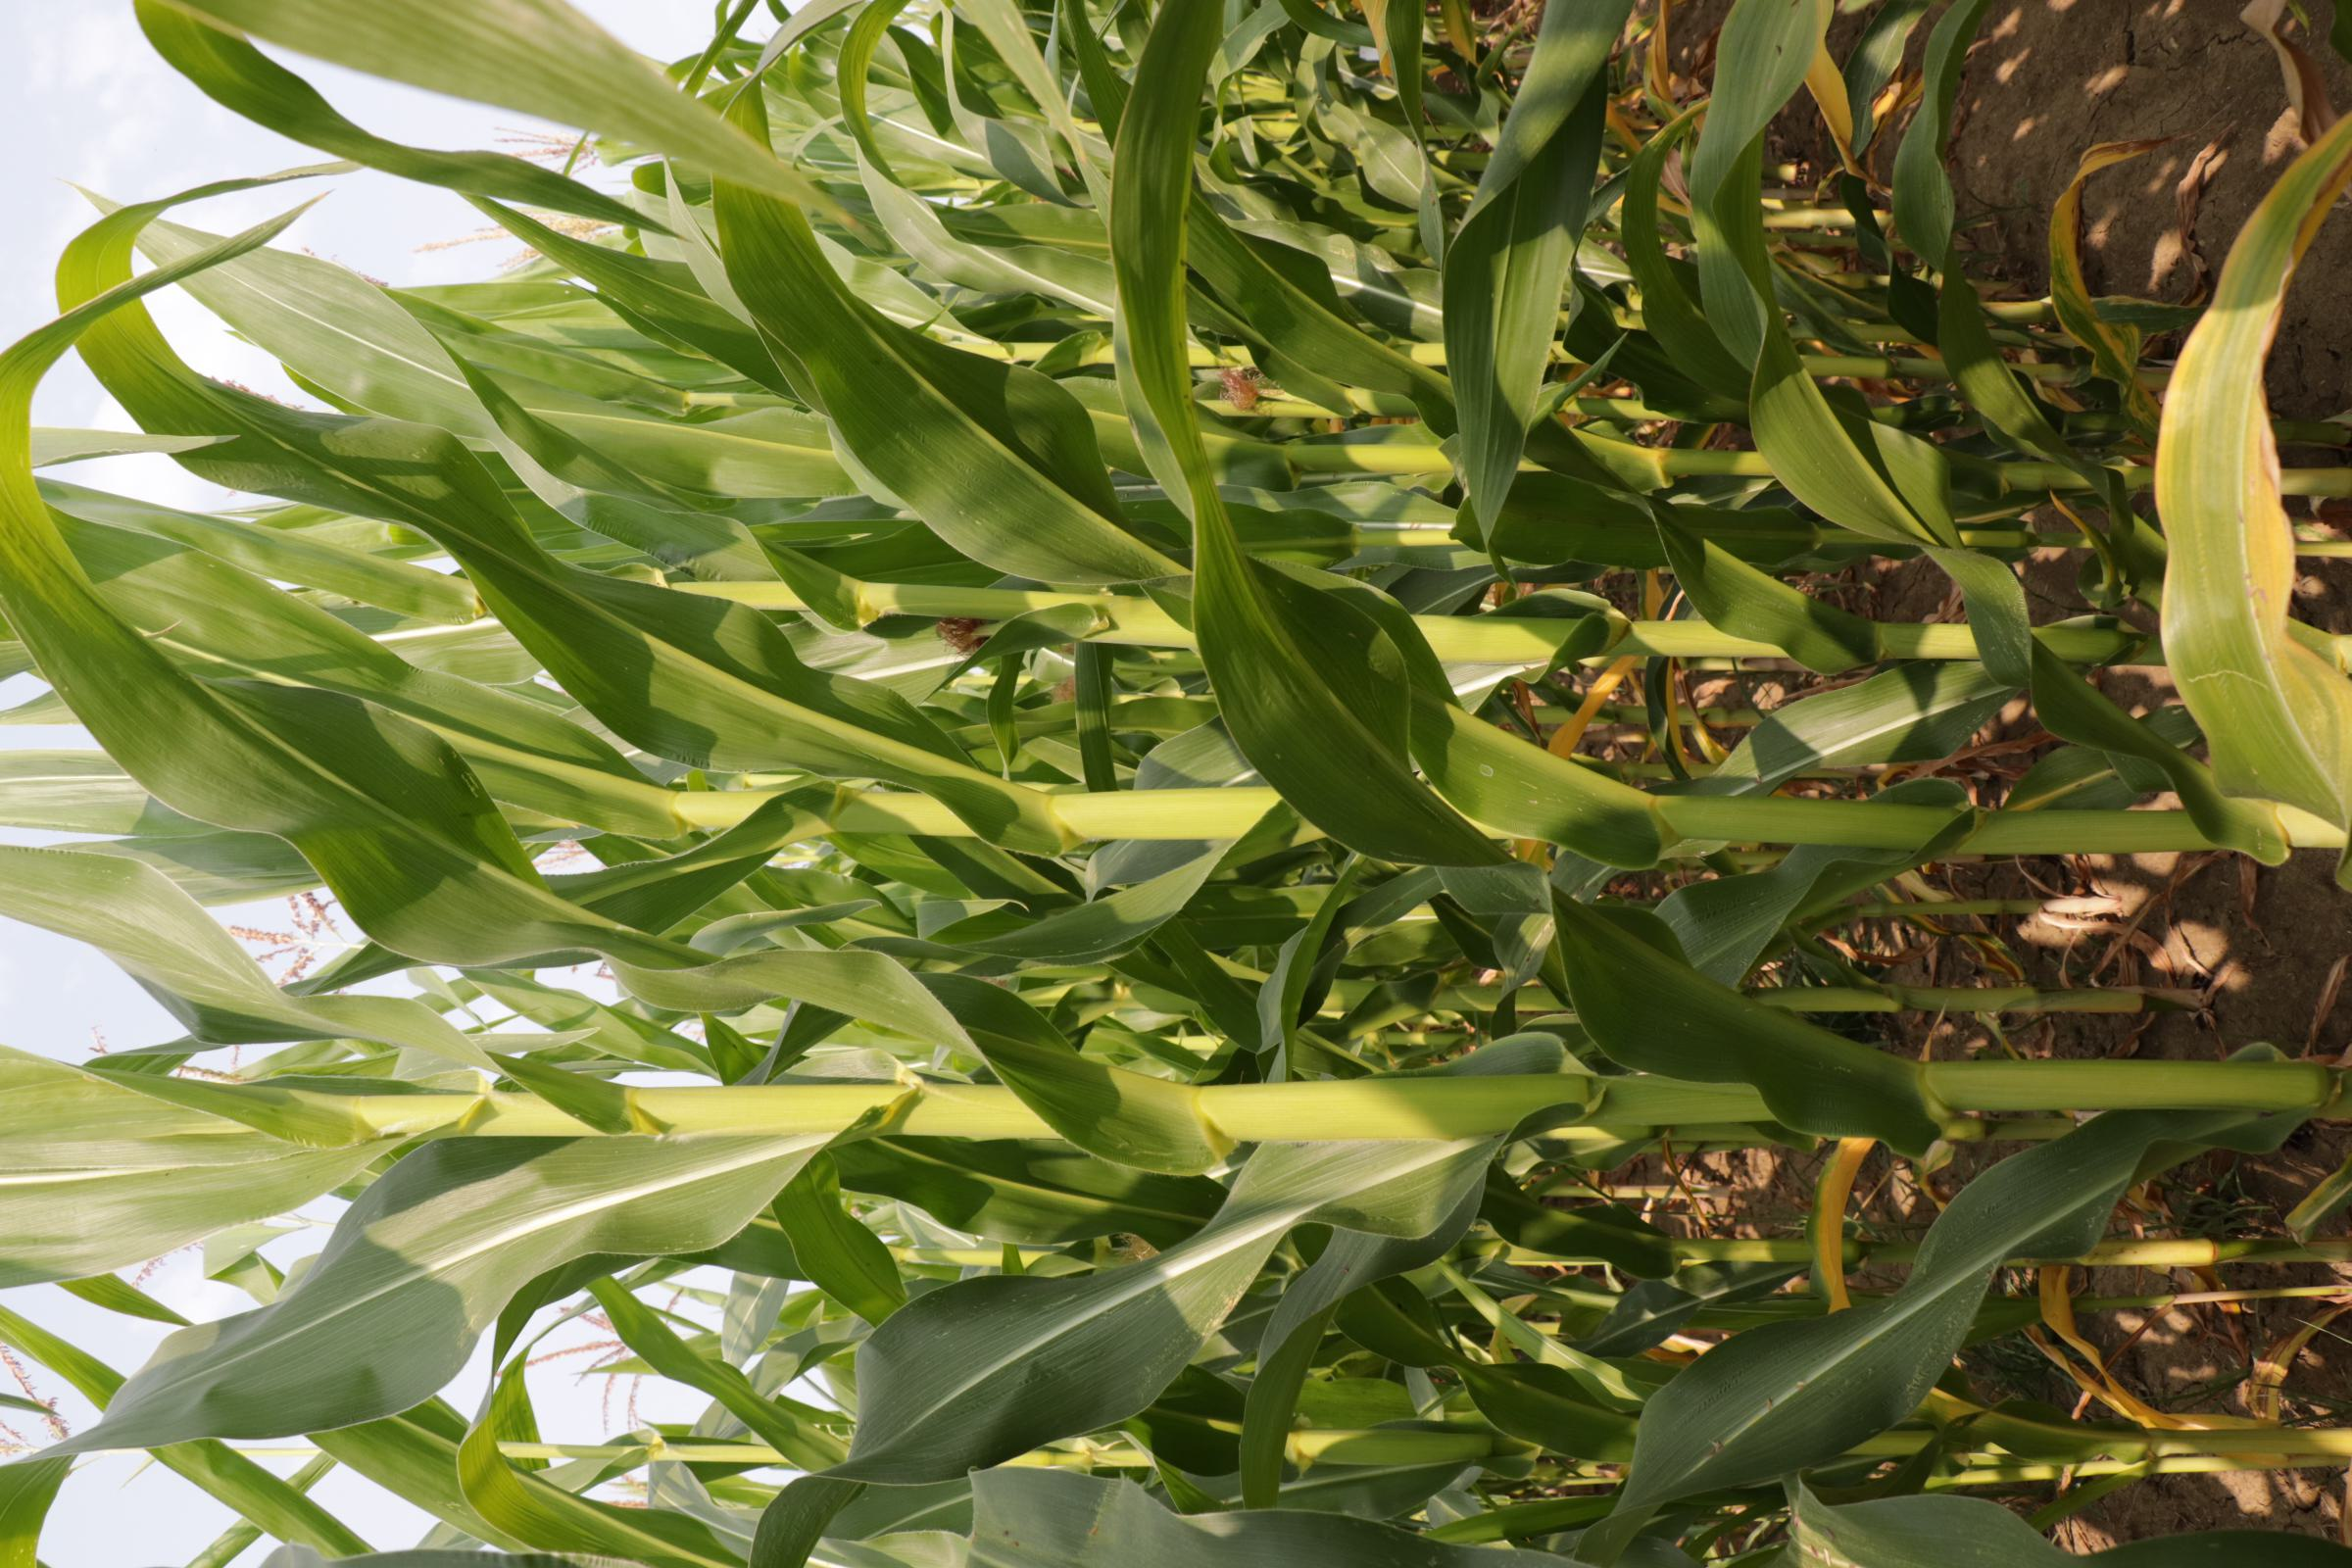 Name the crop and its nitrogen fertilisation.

maize, full nitrogen fertilisation
